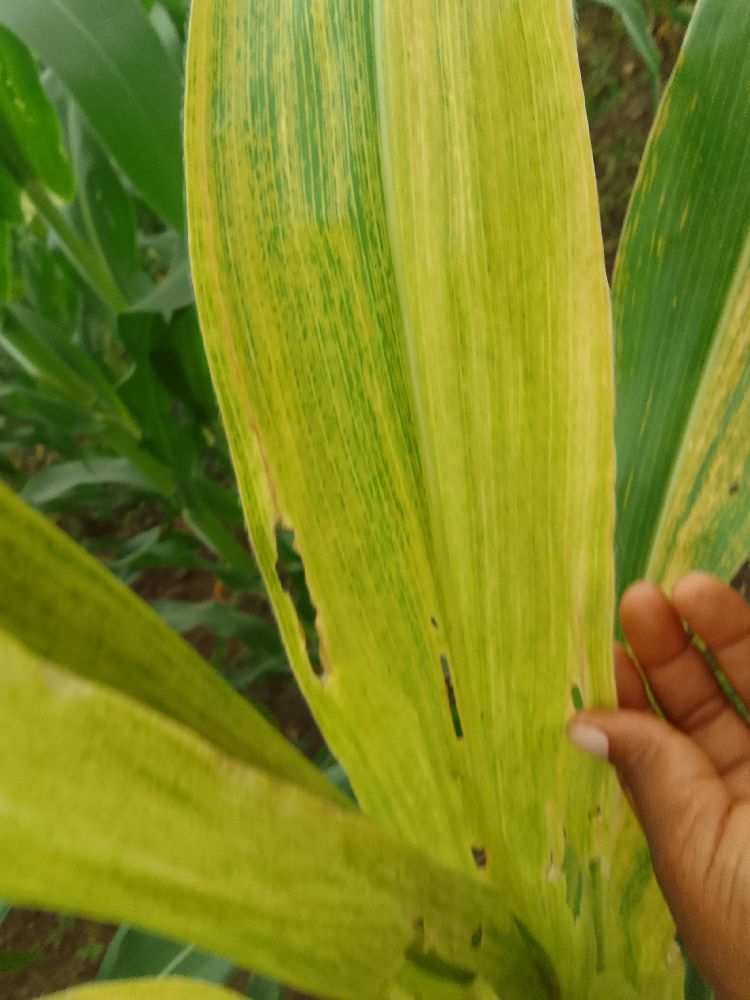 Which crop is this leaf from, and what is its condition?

maize, maize lethal necrosis
